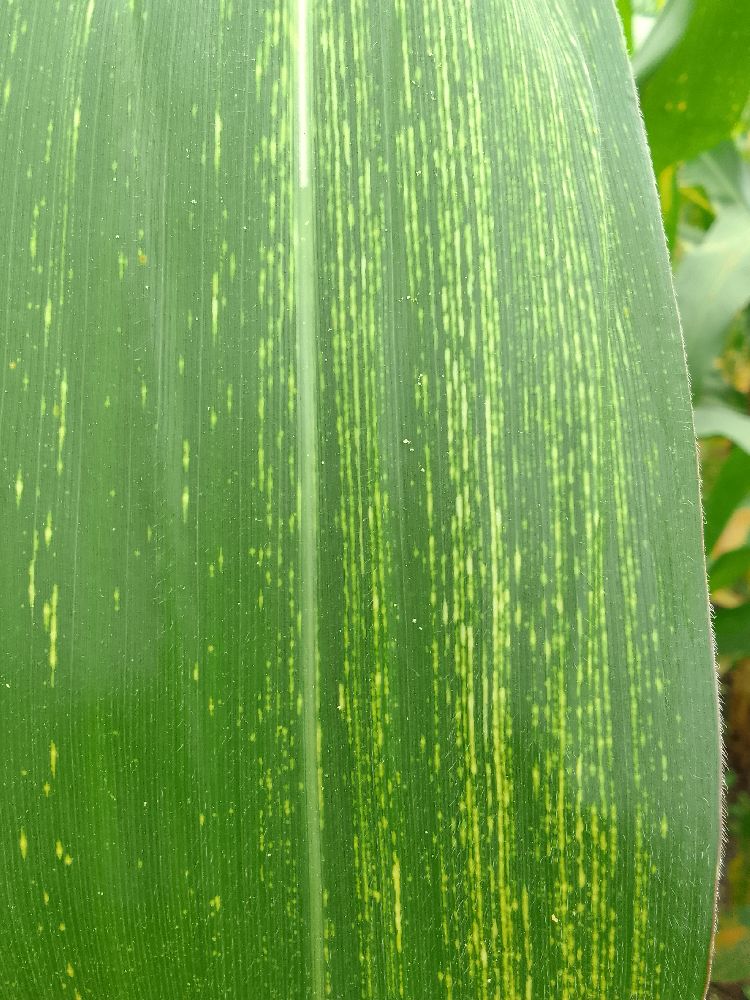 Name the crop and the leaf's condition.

maize, maize streak virus
